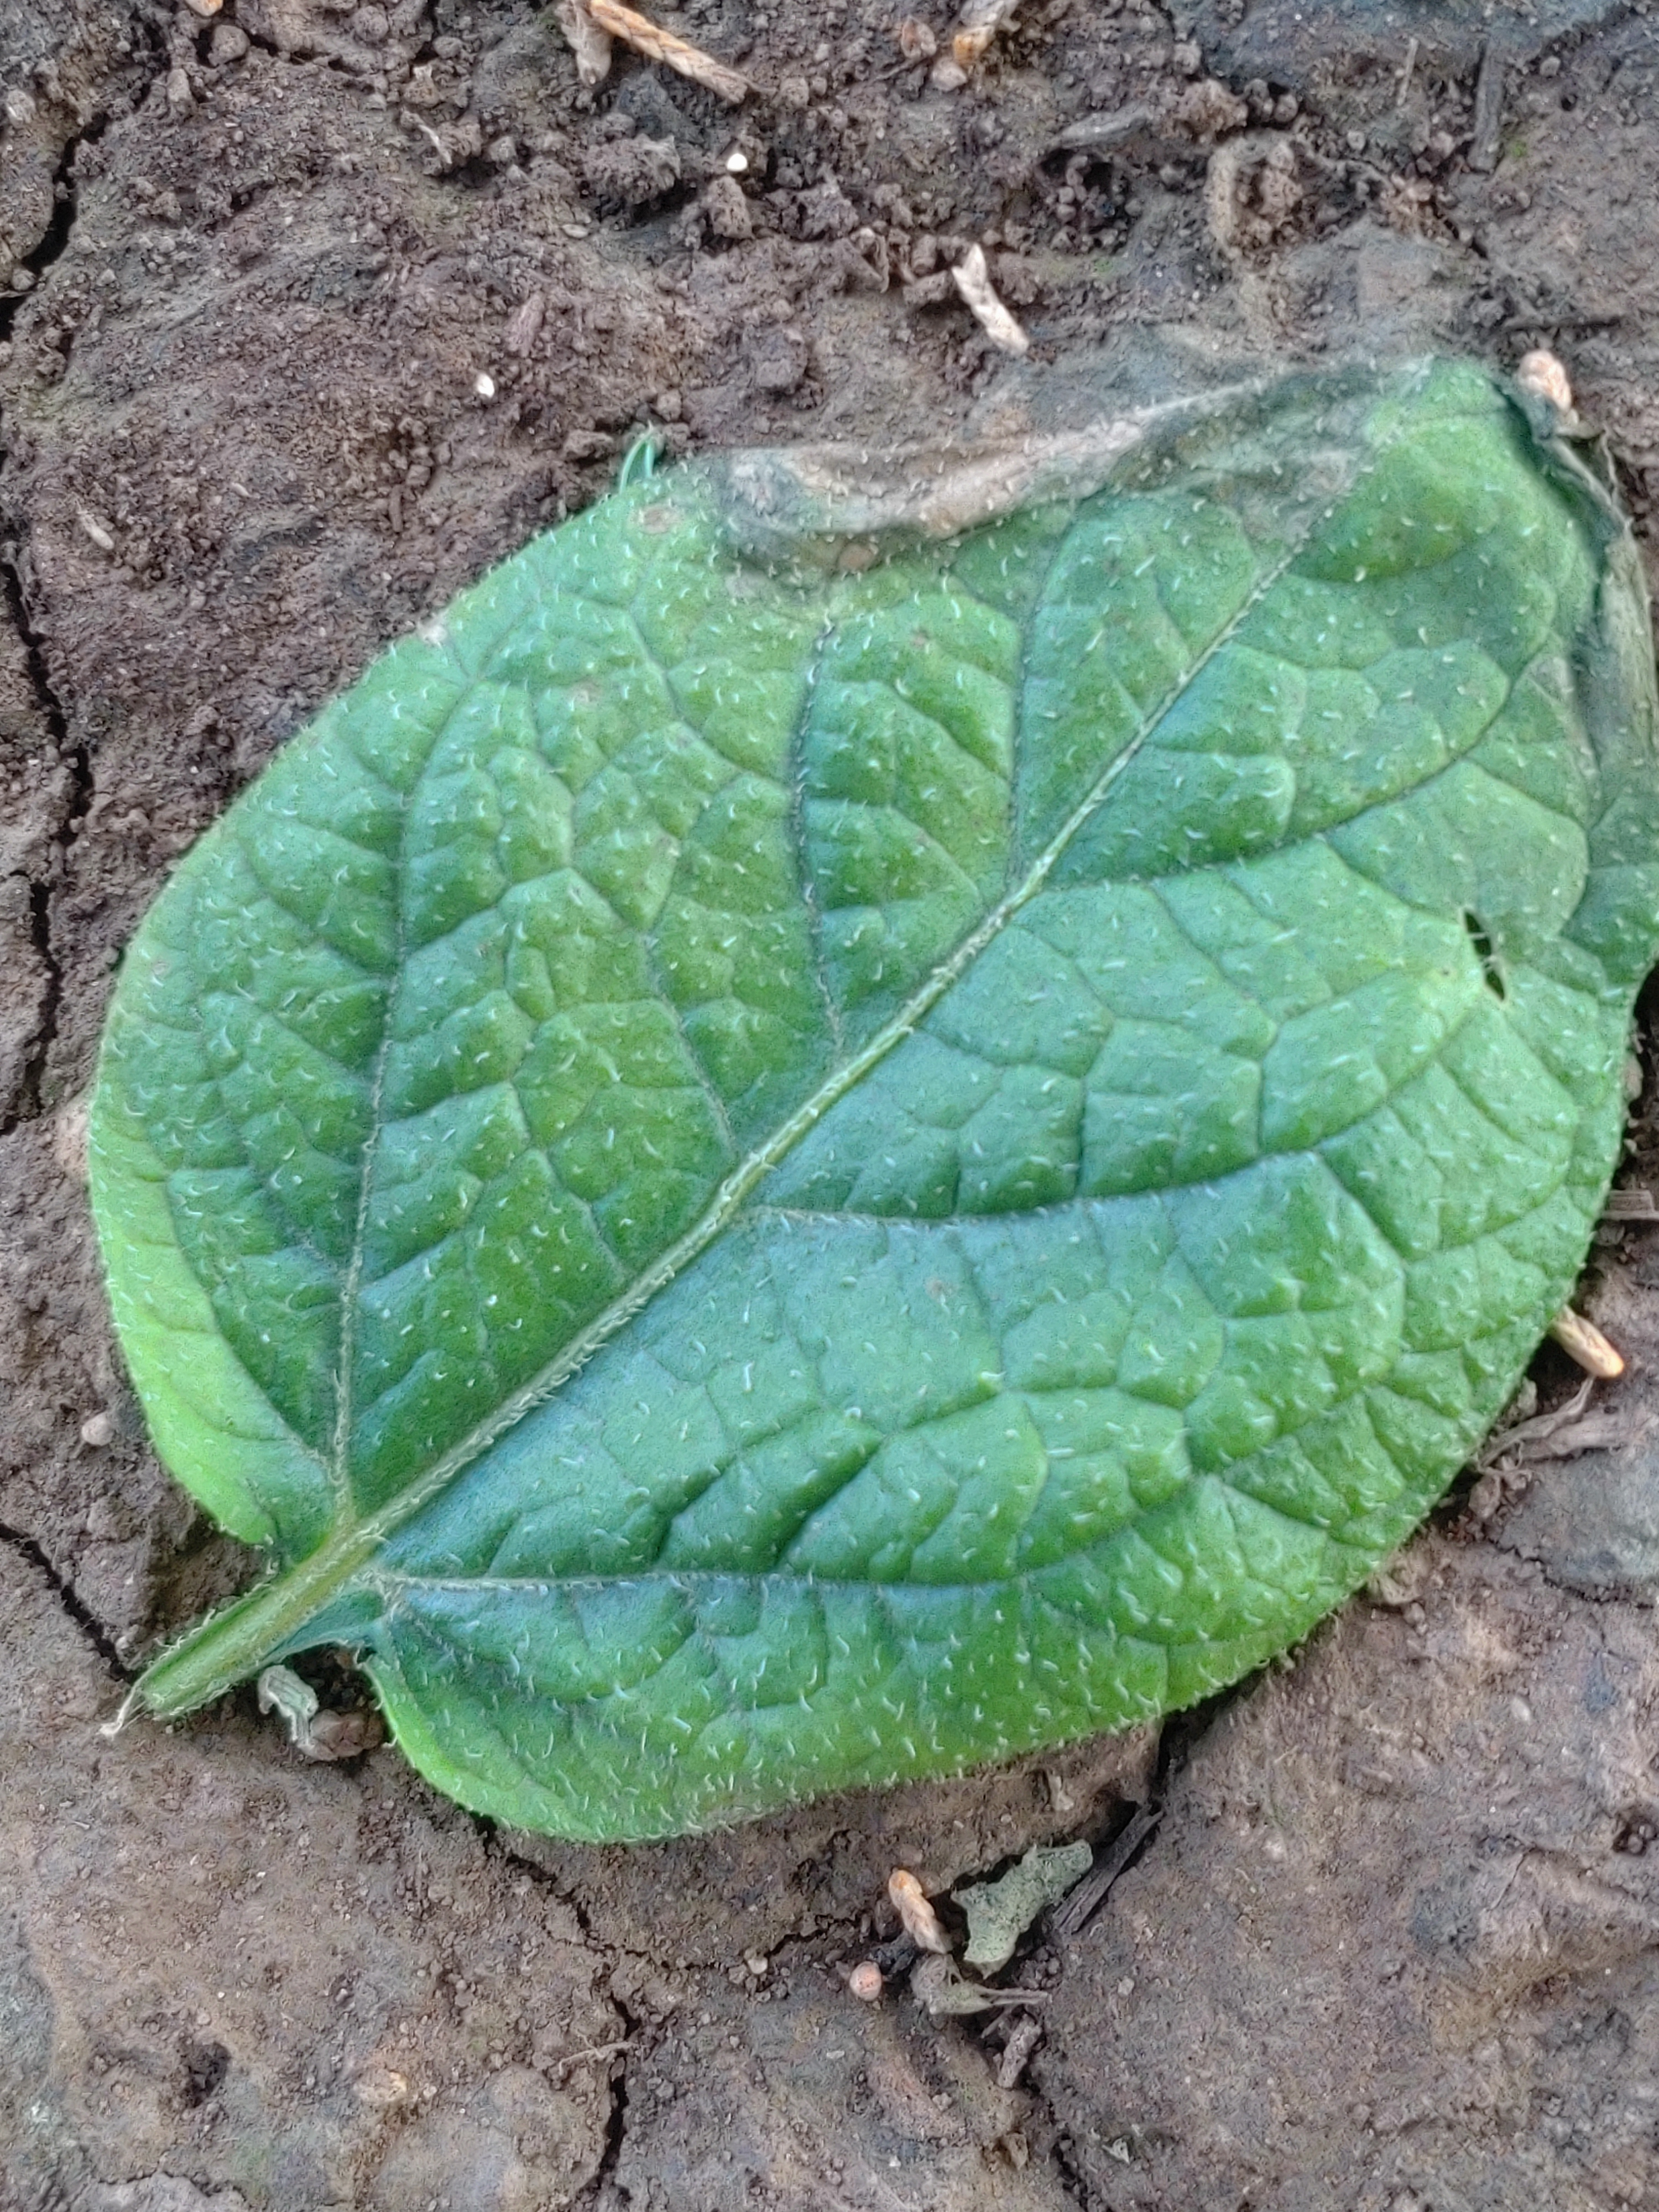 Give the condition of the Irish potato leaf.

early blight
